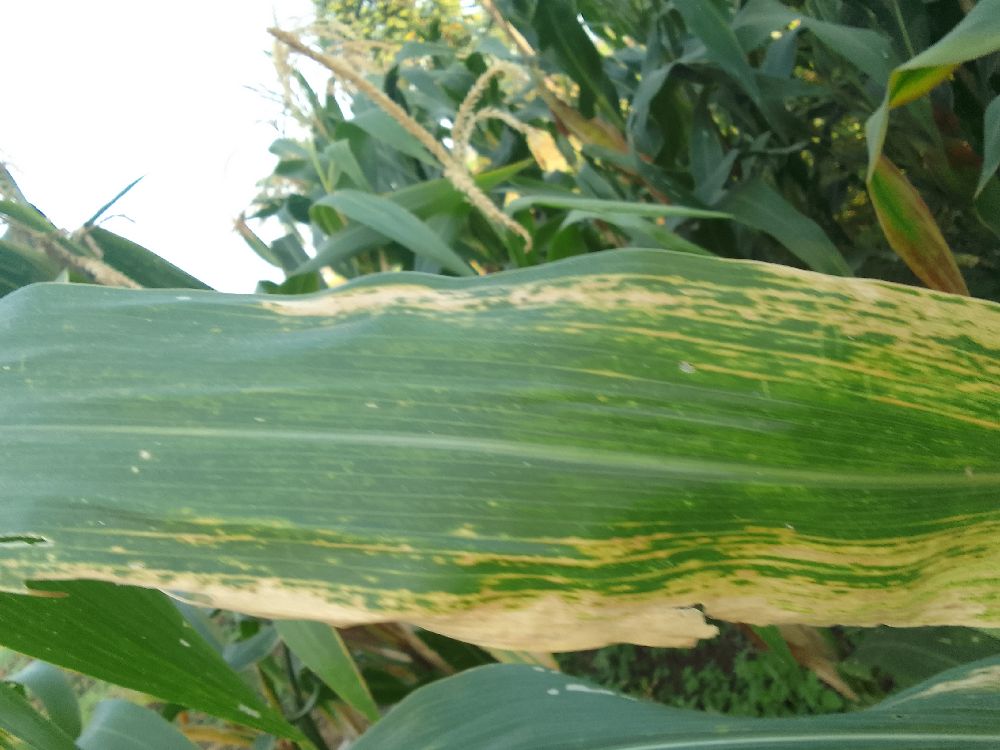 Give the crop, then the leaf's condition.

maize, maize lethal necrosis
